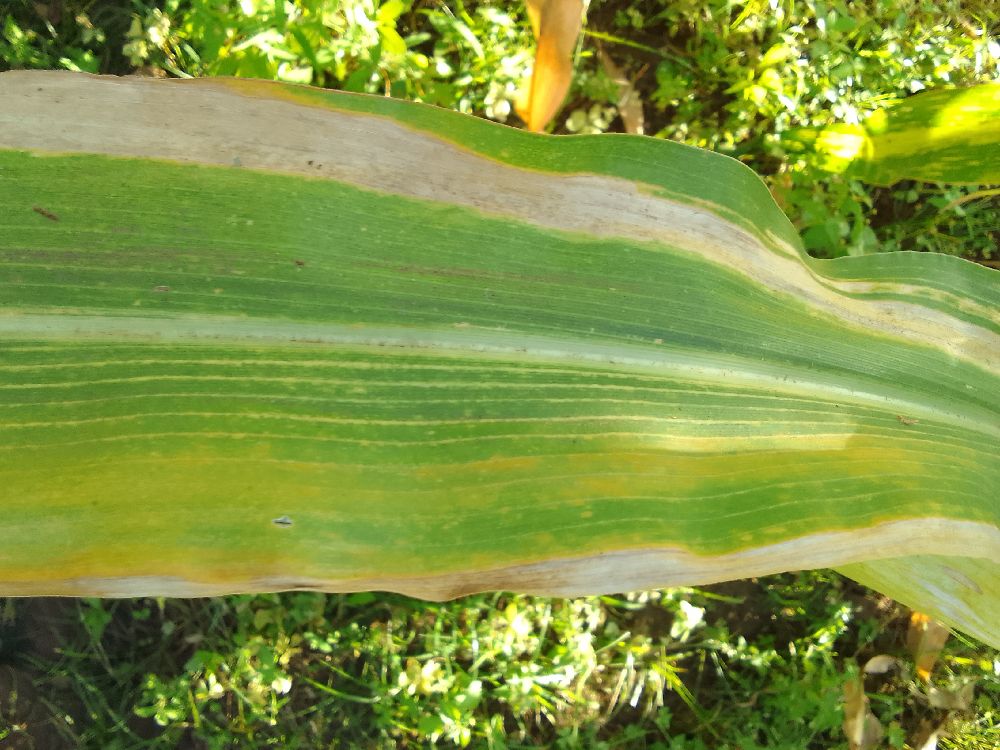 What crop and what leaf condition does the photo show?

maize, maize lethal necrosis
